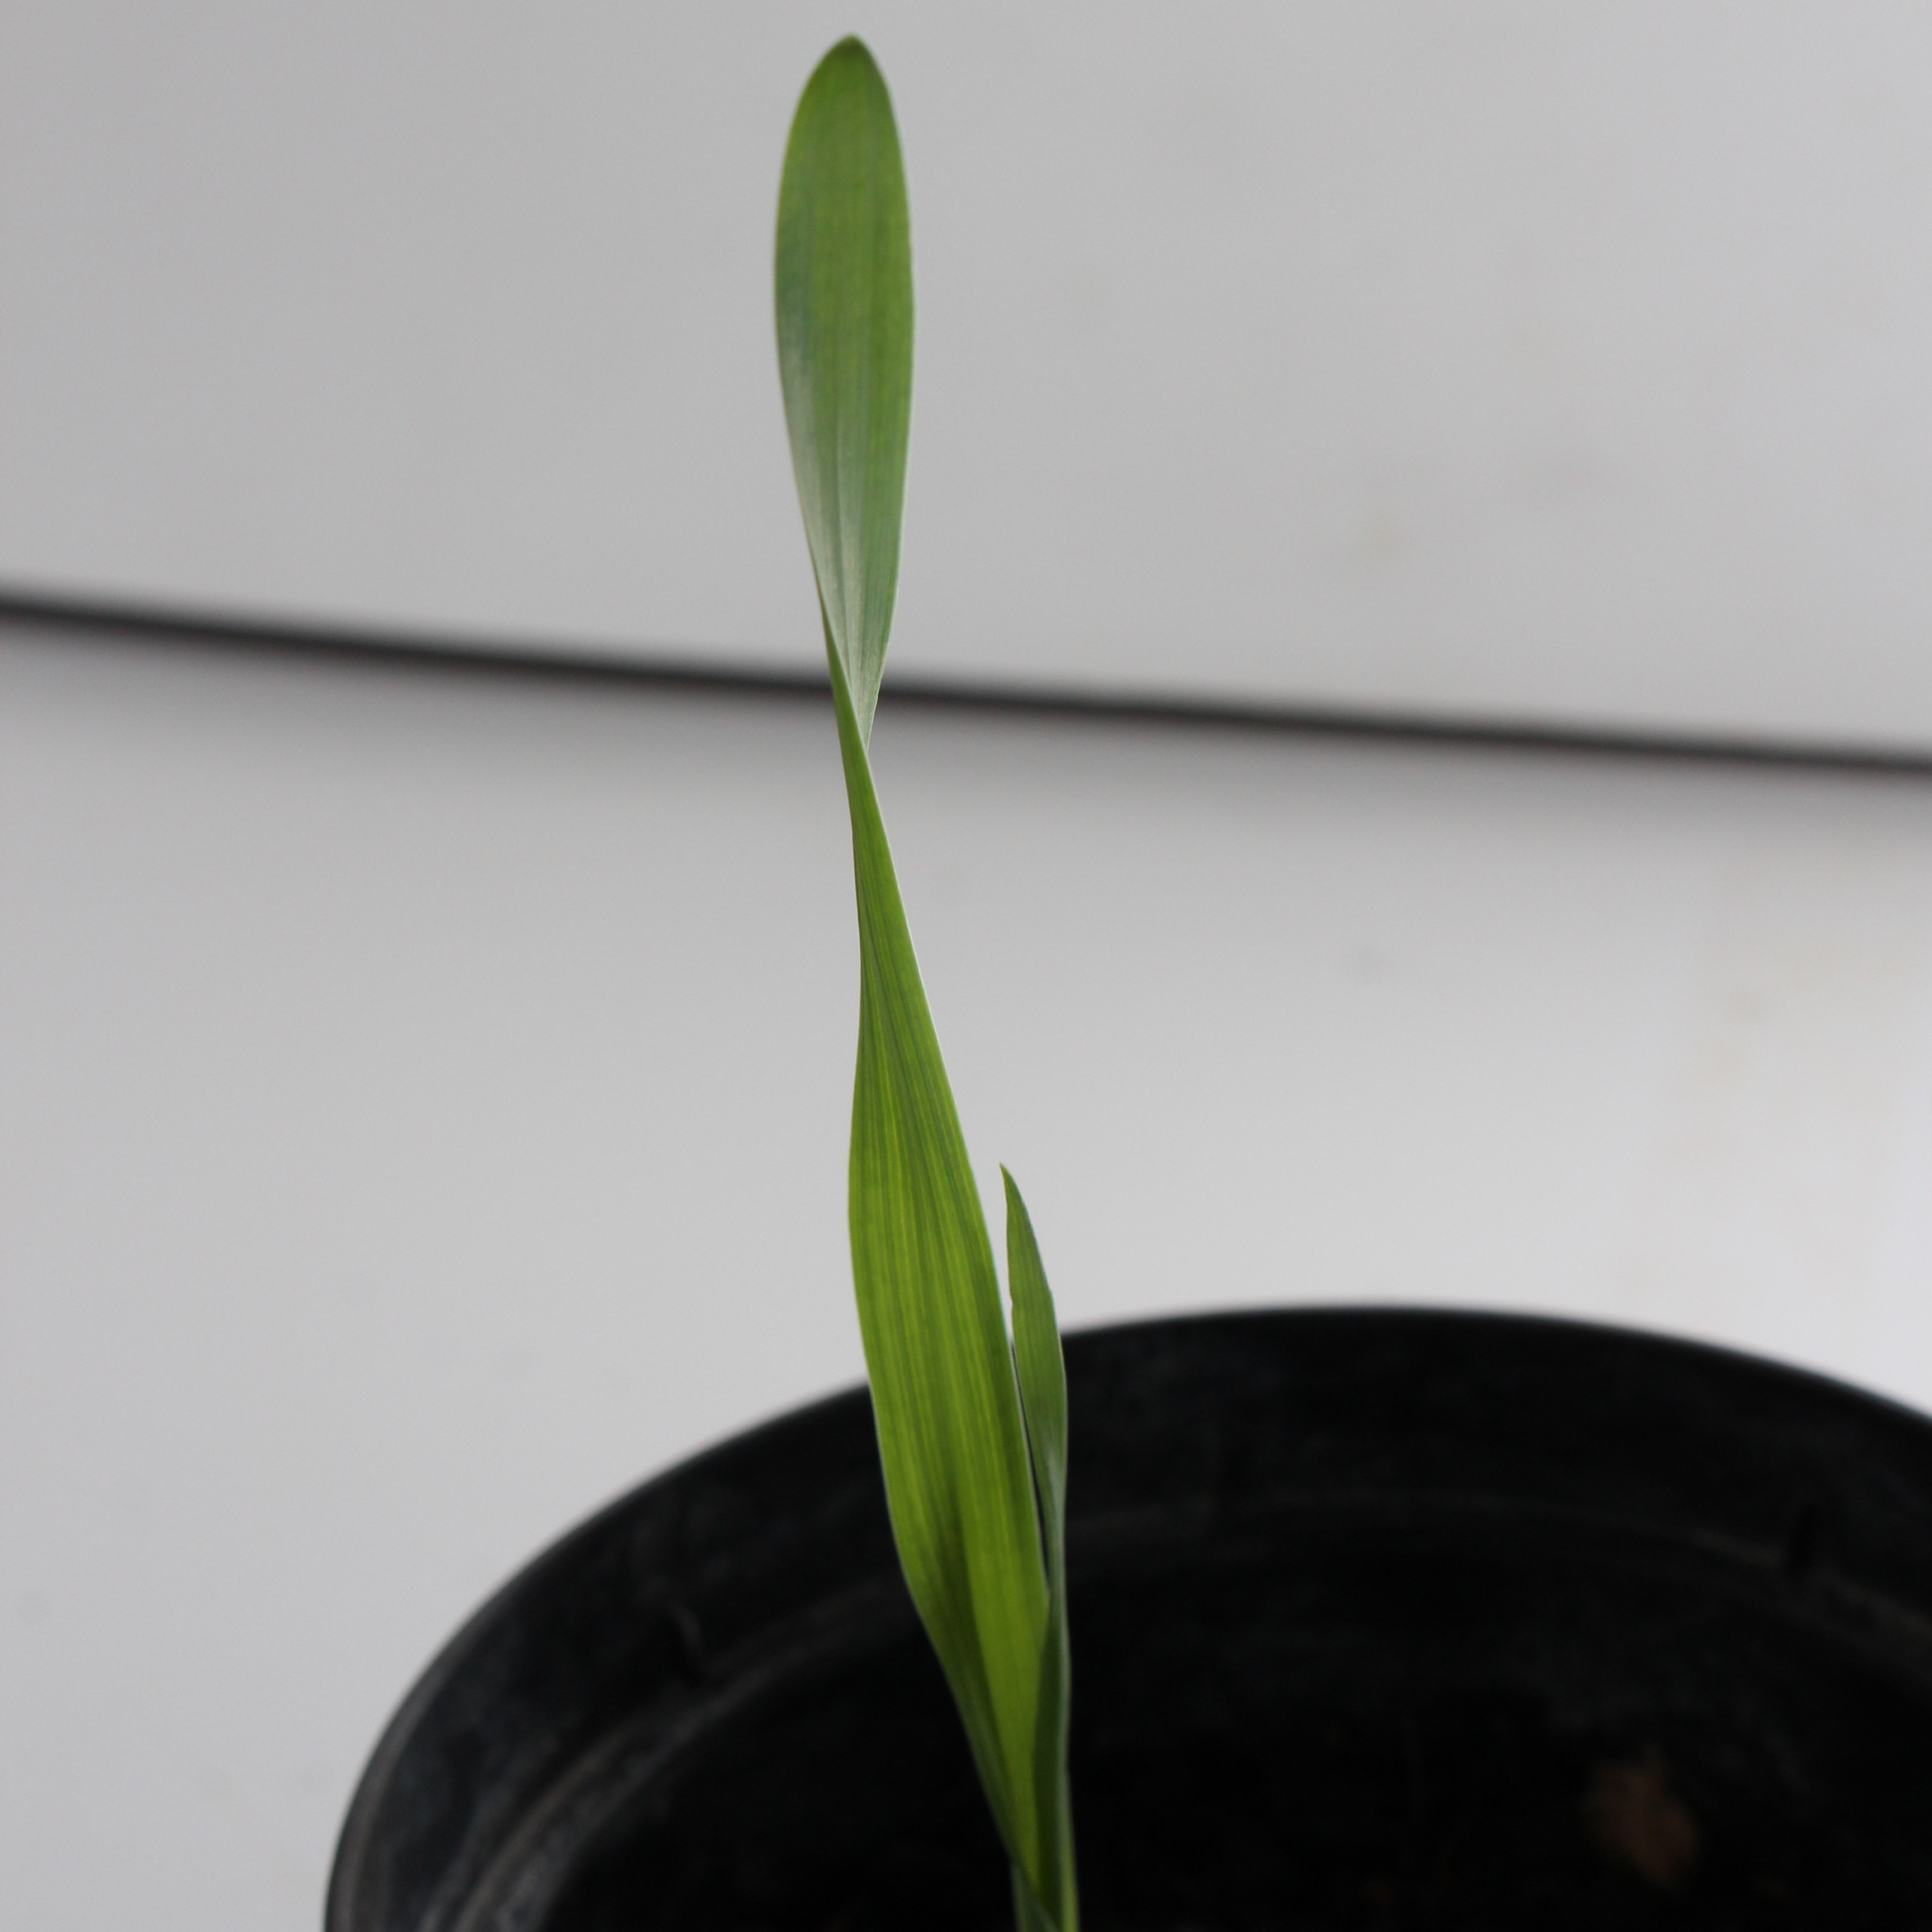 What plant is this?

Avena sterilis
